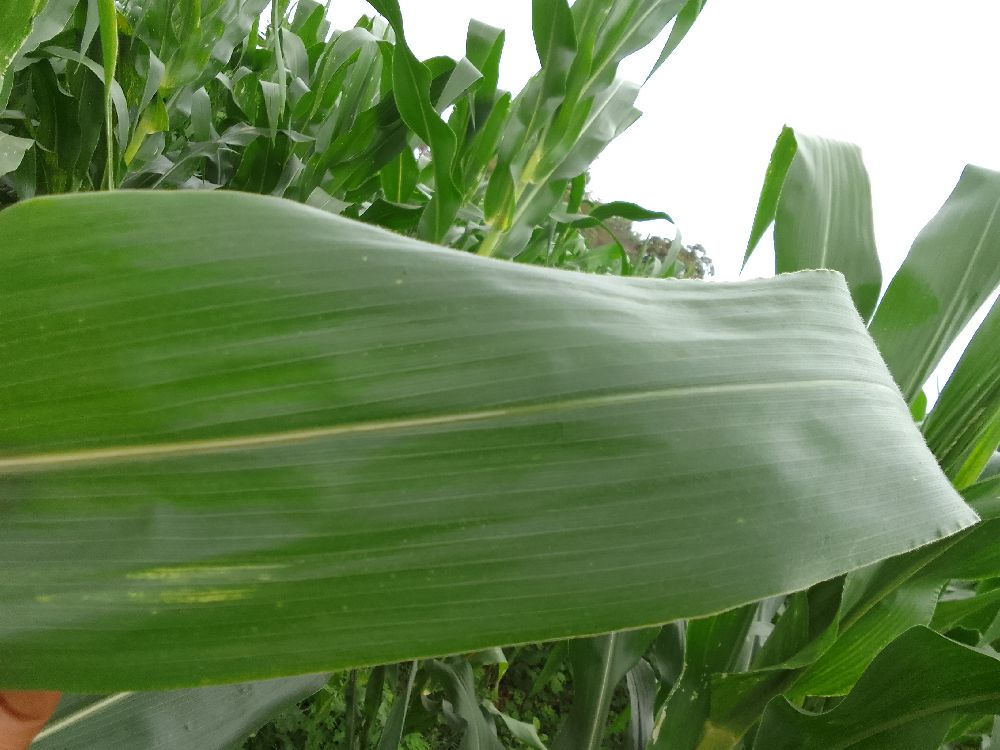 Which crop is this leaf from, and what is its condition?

maize, healthy
